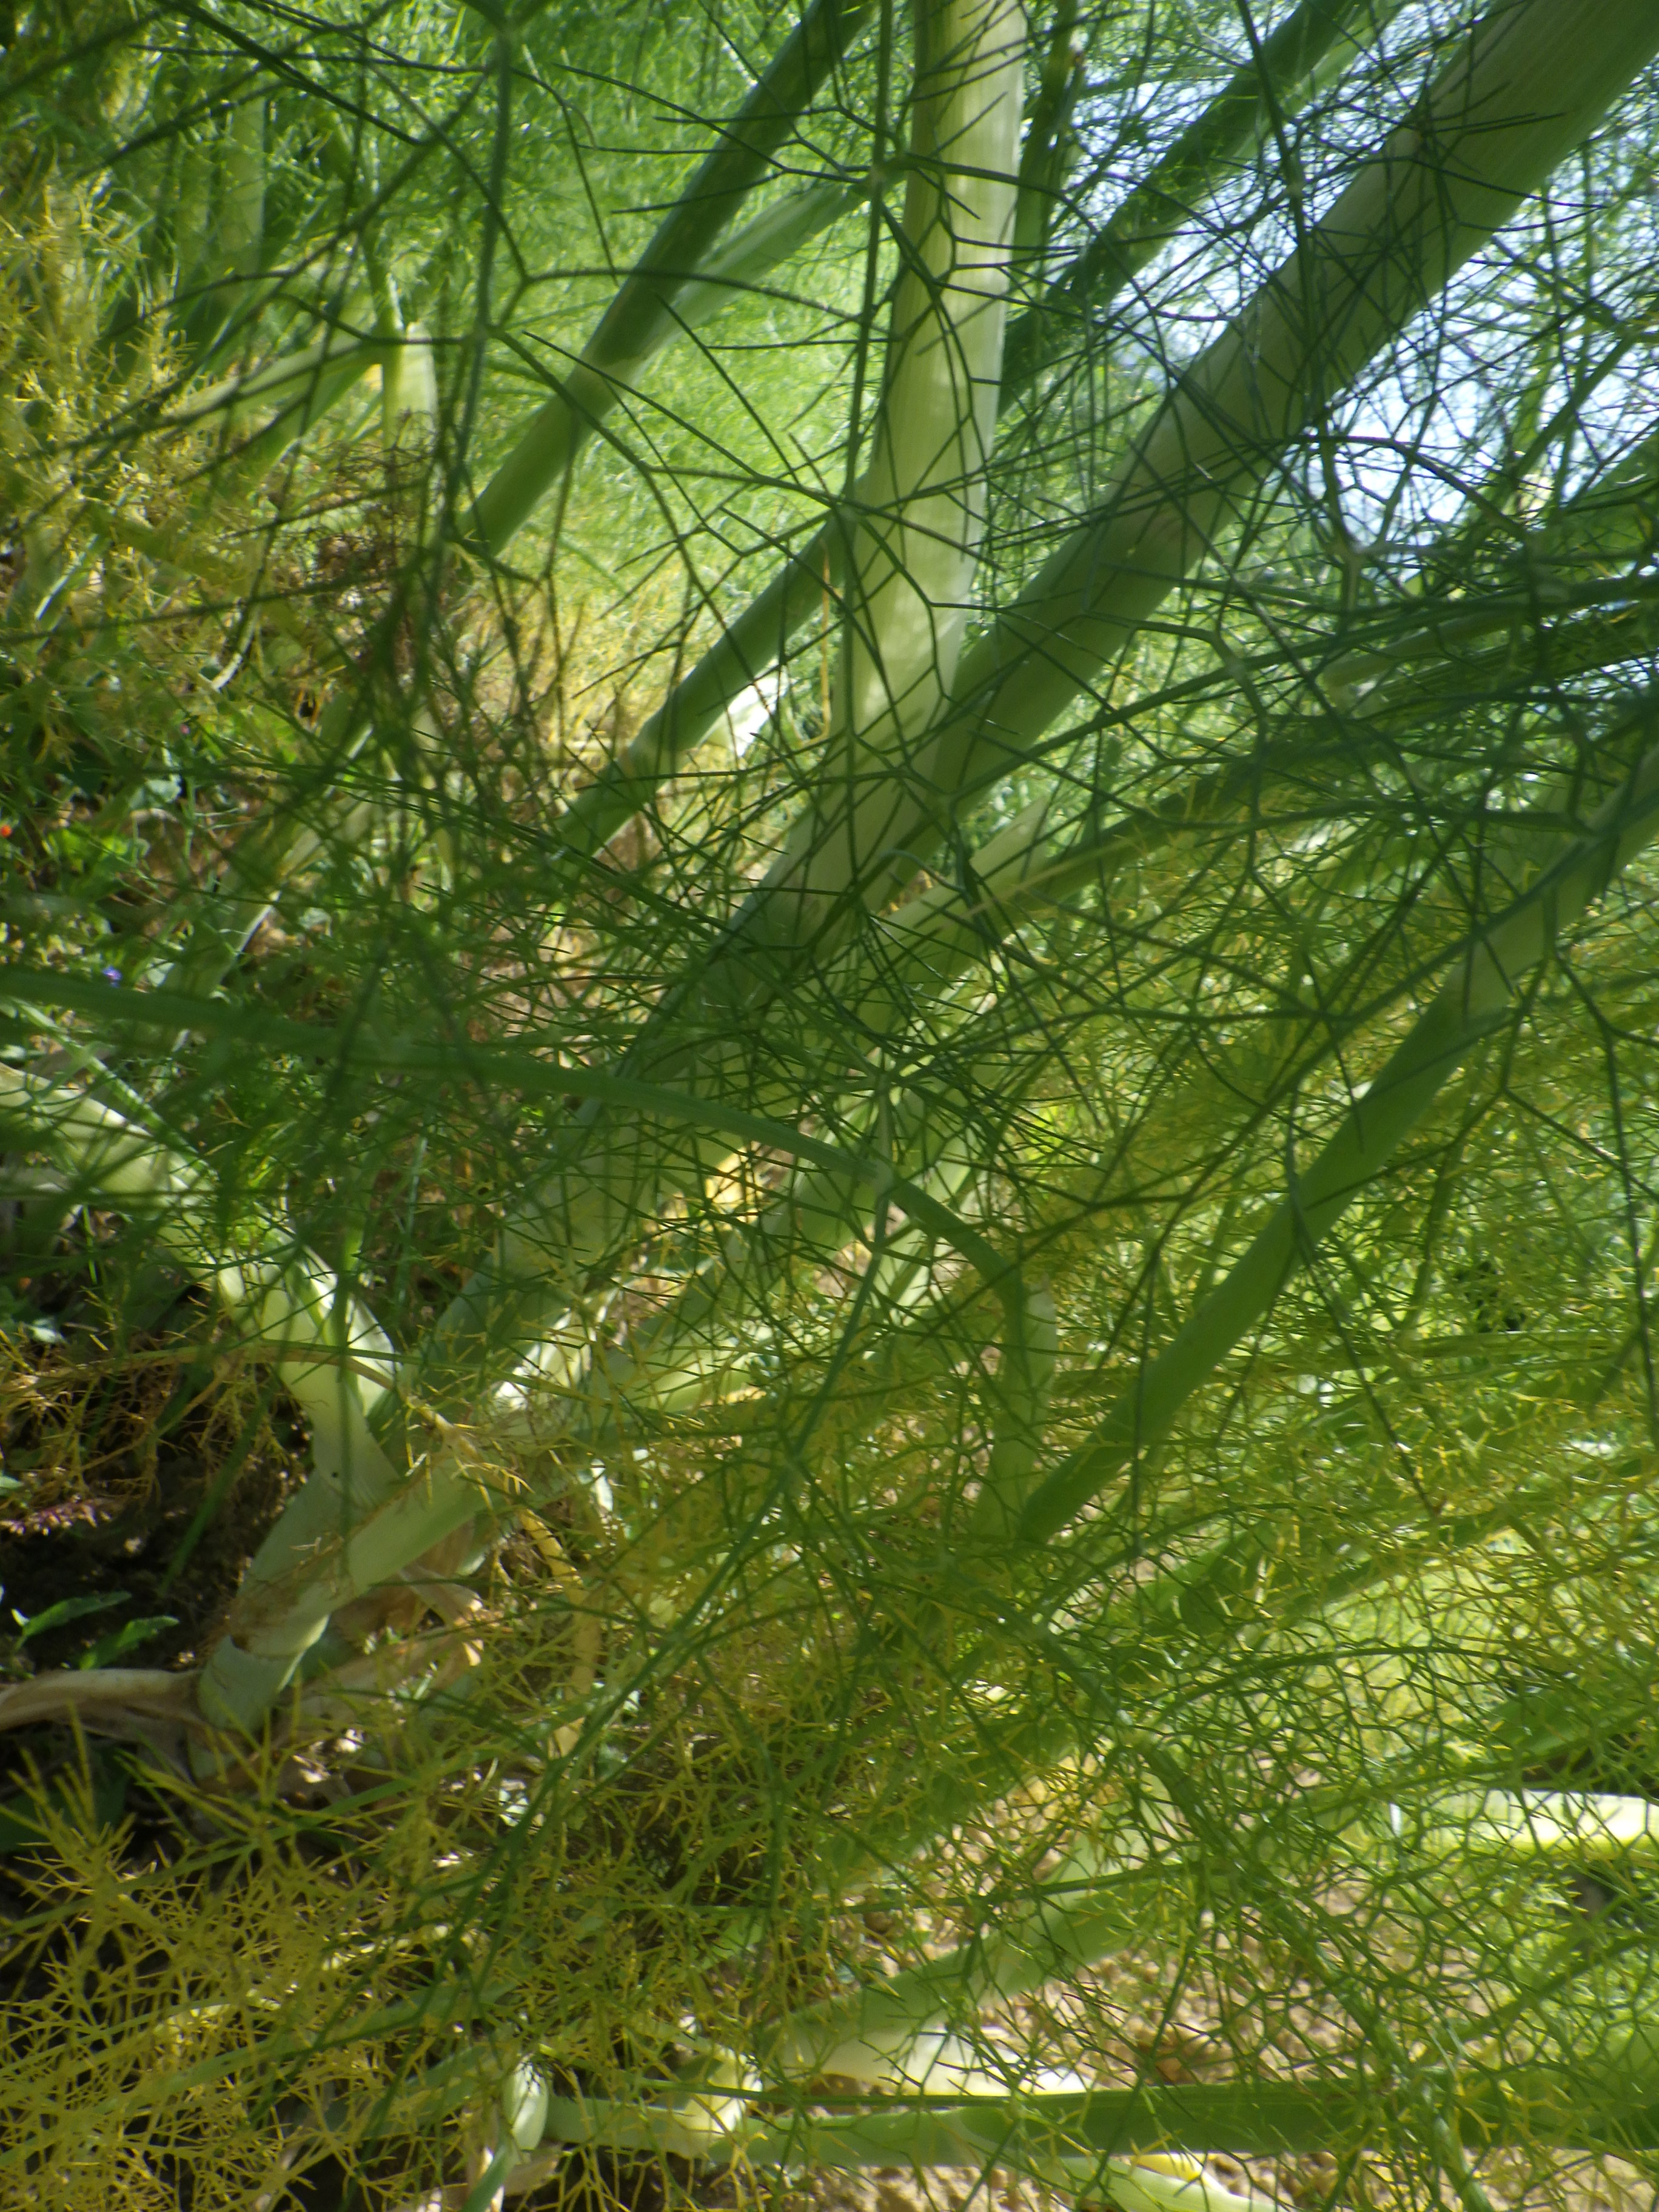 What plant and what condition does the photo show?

fennel, leaf blight
